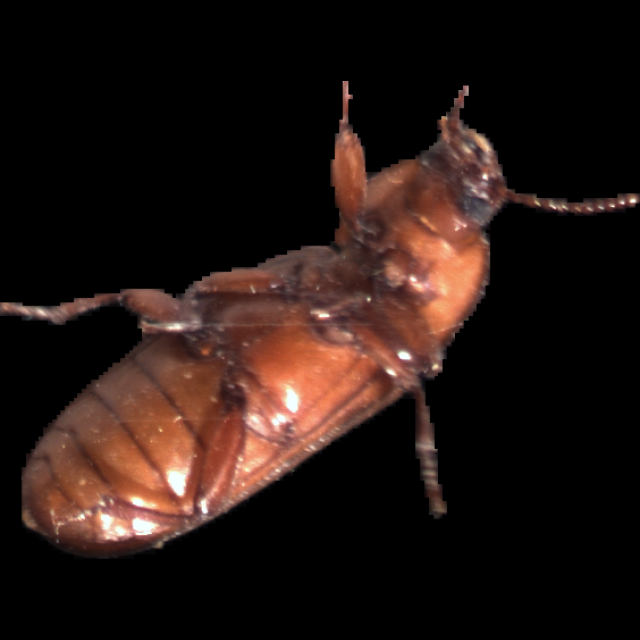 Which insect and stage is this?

mealworm beetle
